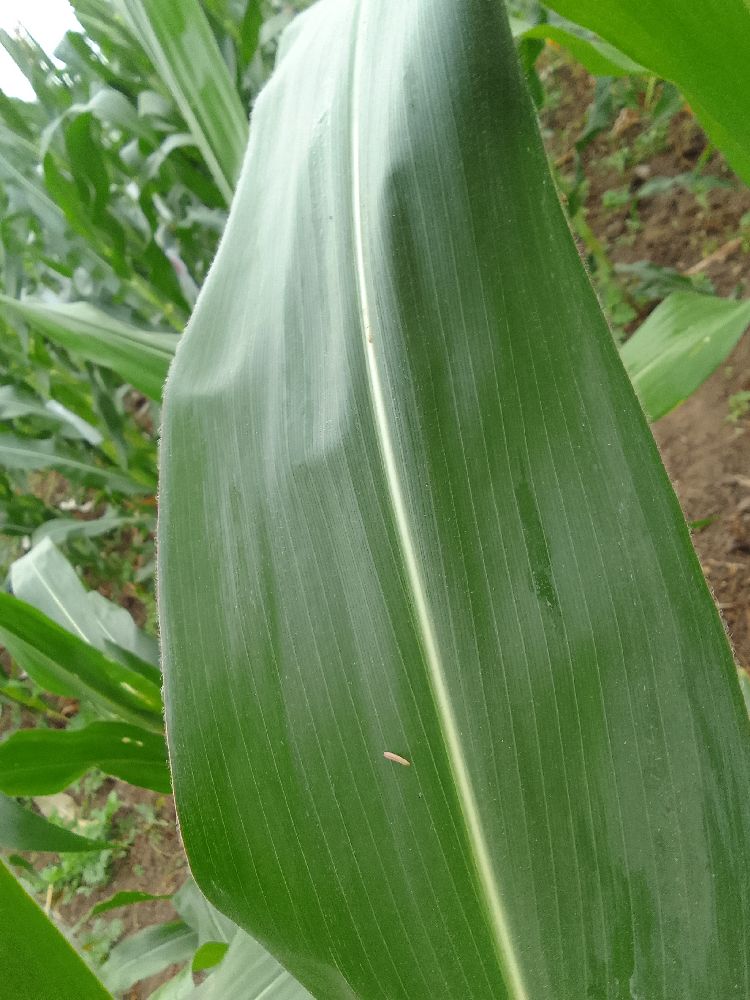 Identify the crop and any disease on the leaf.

maize, healthy
